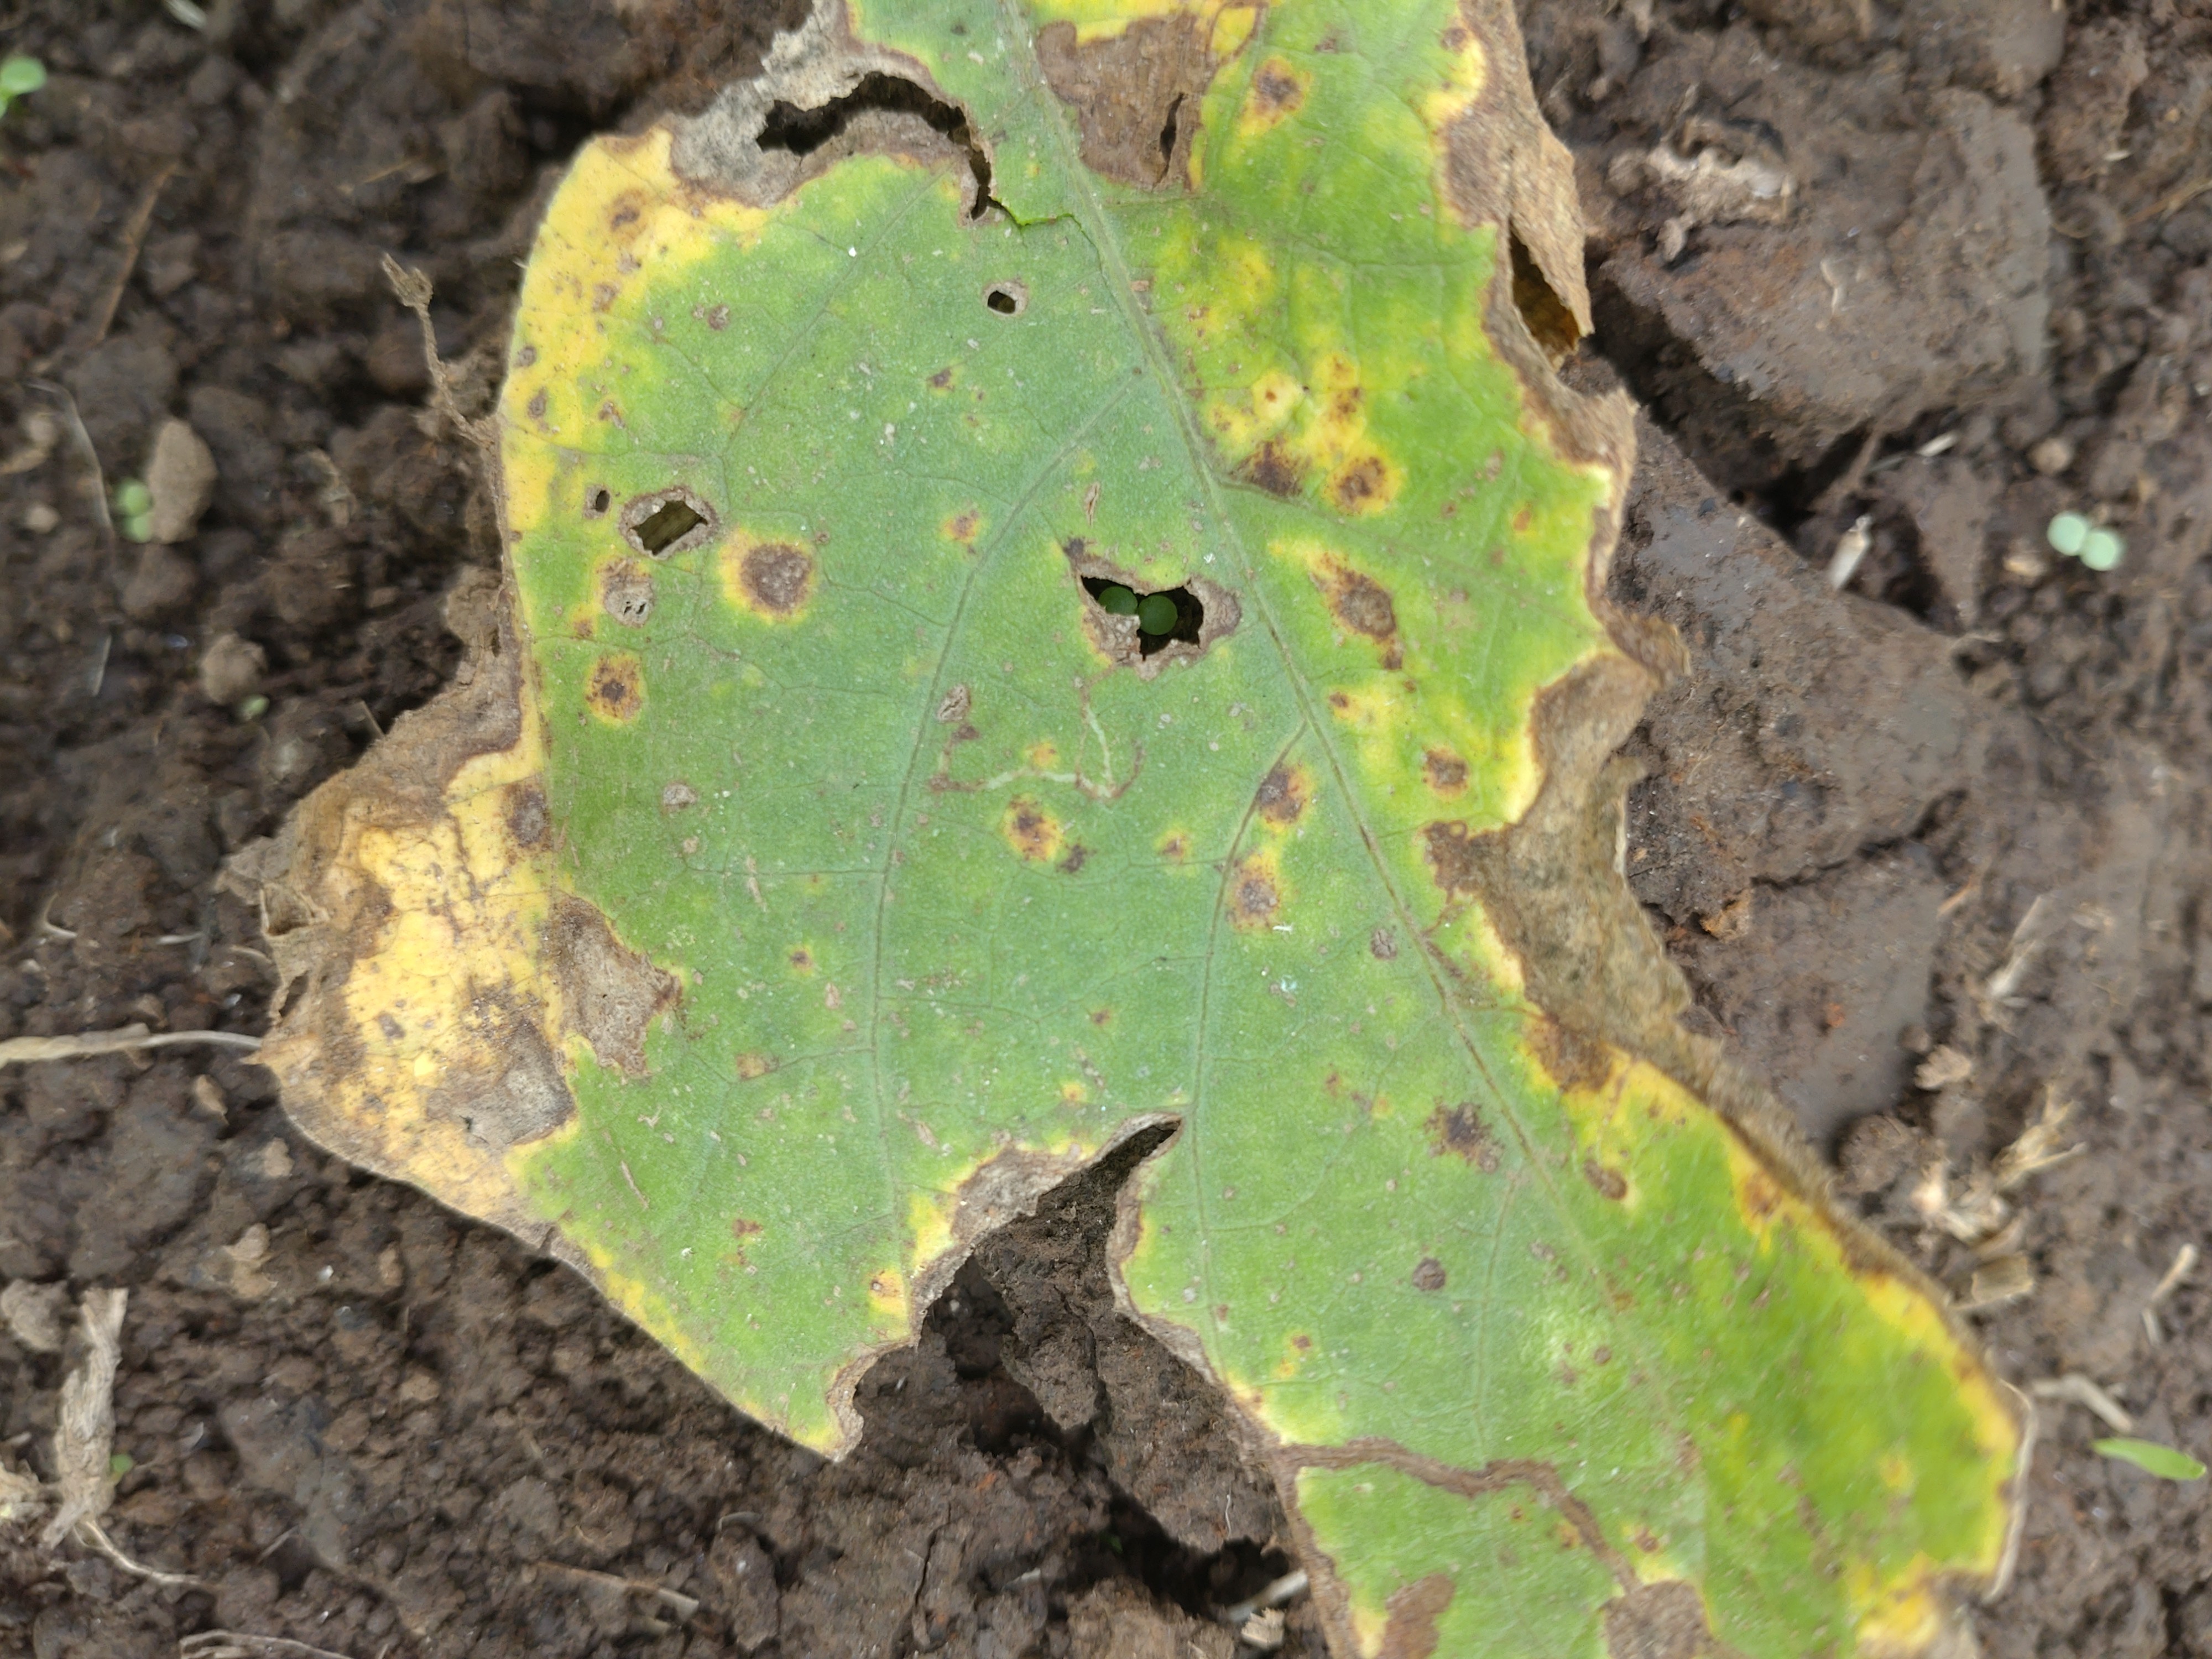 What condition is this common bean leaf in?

rust
